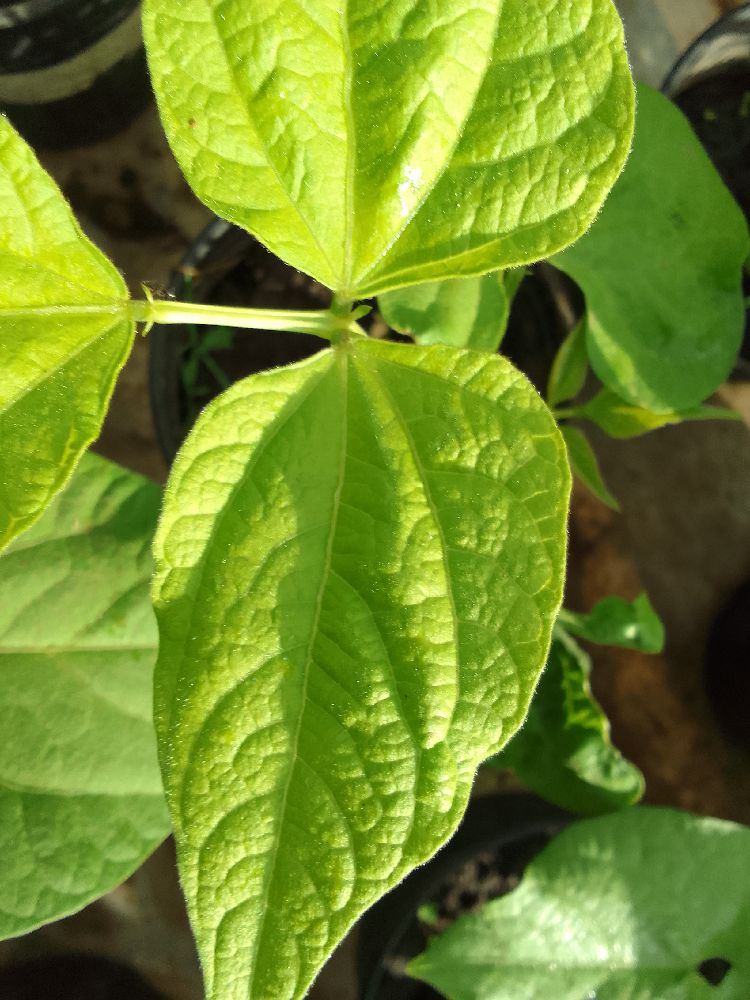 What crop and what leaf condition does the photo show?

common bean, healthy
